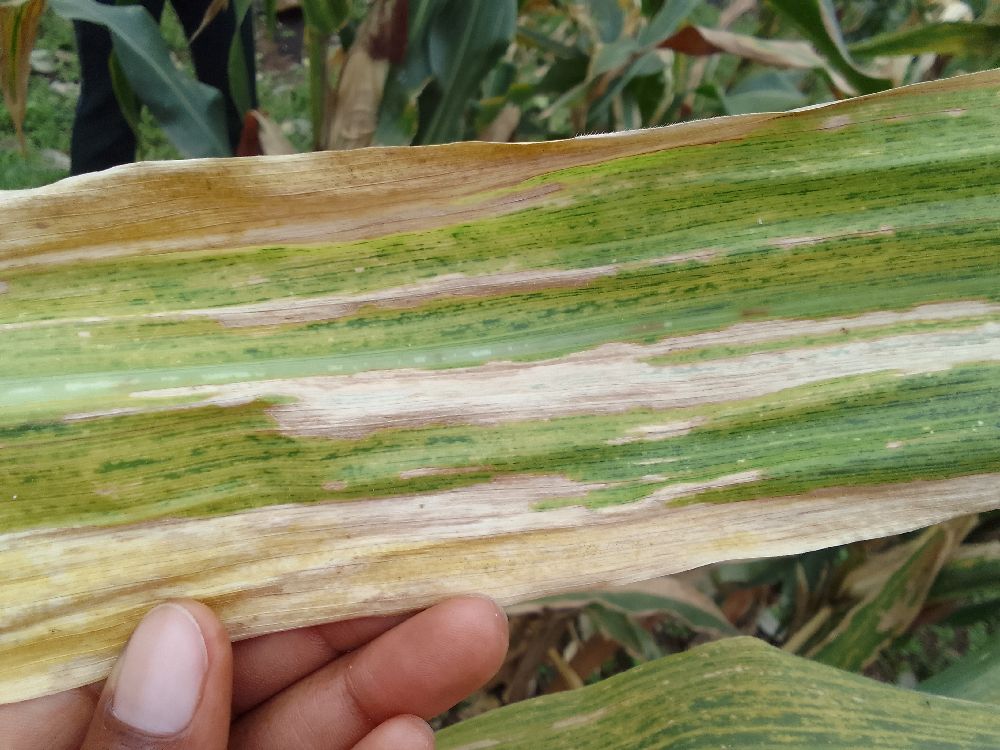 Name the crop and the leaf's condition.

maize, maize lethal necrosis
